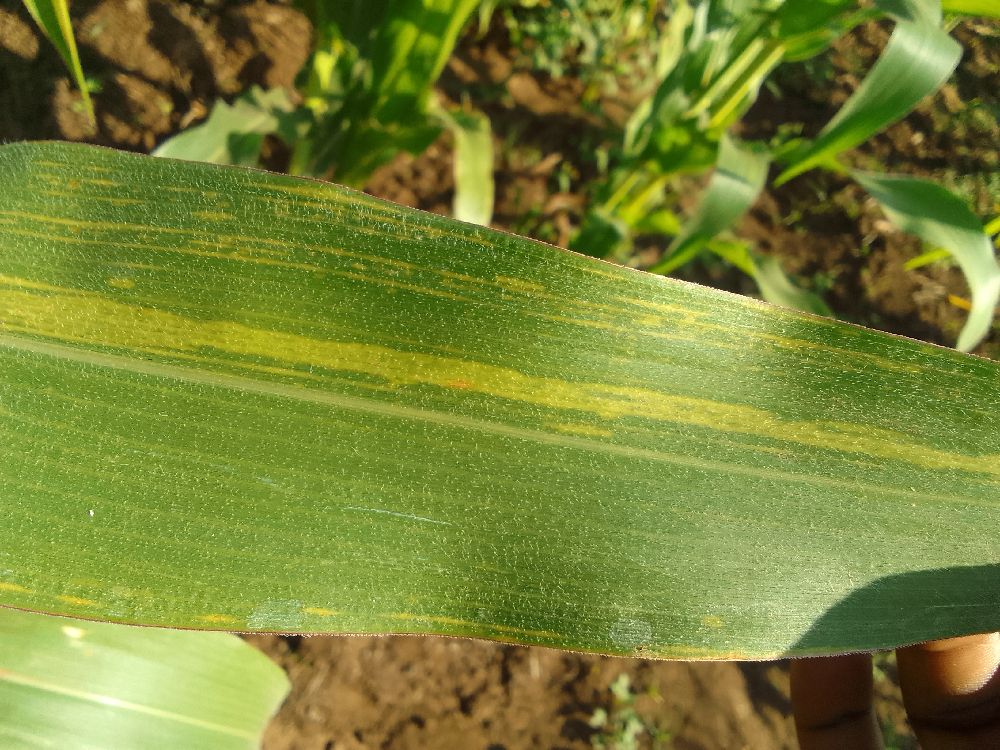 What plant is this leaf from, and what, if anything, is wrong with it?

maize, maize lethal necrosis
